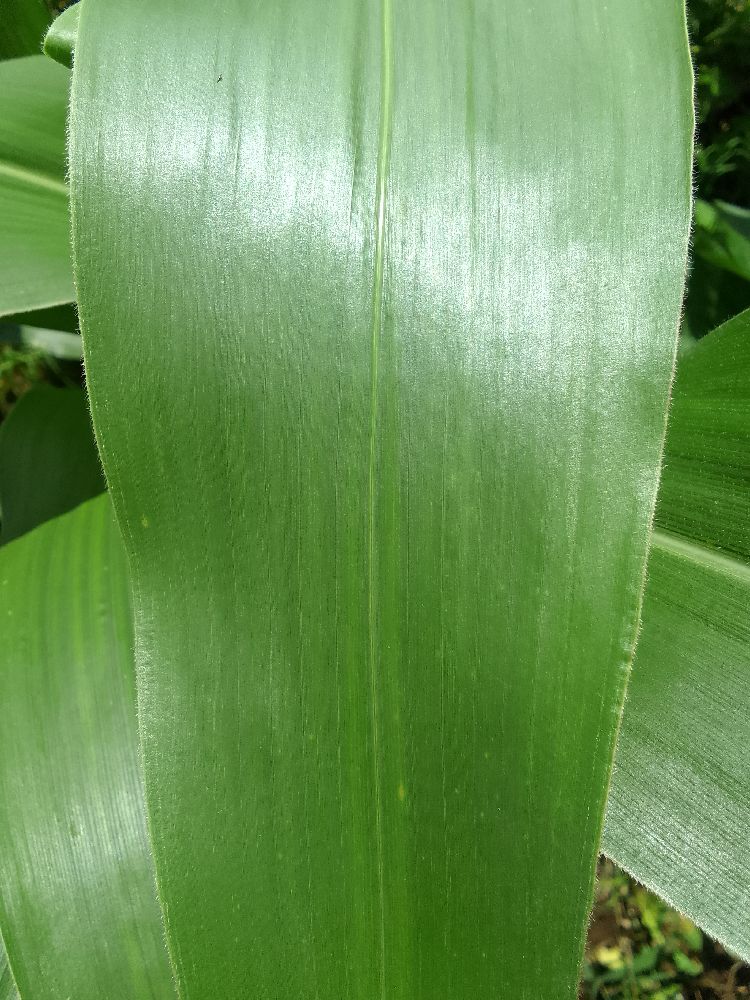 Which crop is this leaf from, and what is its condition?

maize, healthy
